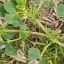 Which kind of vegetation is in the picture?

unstructured weed
